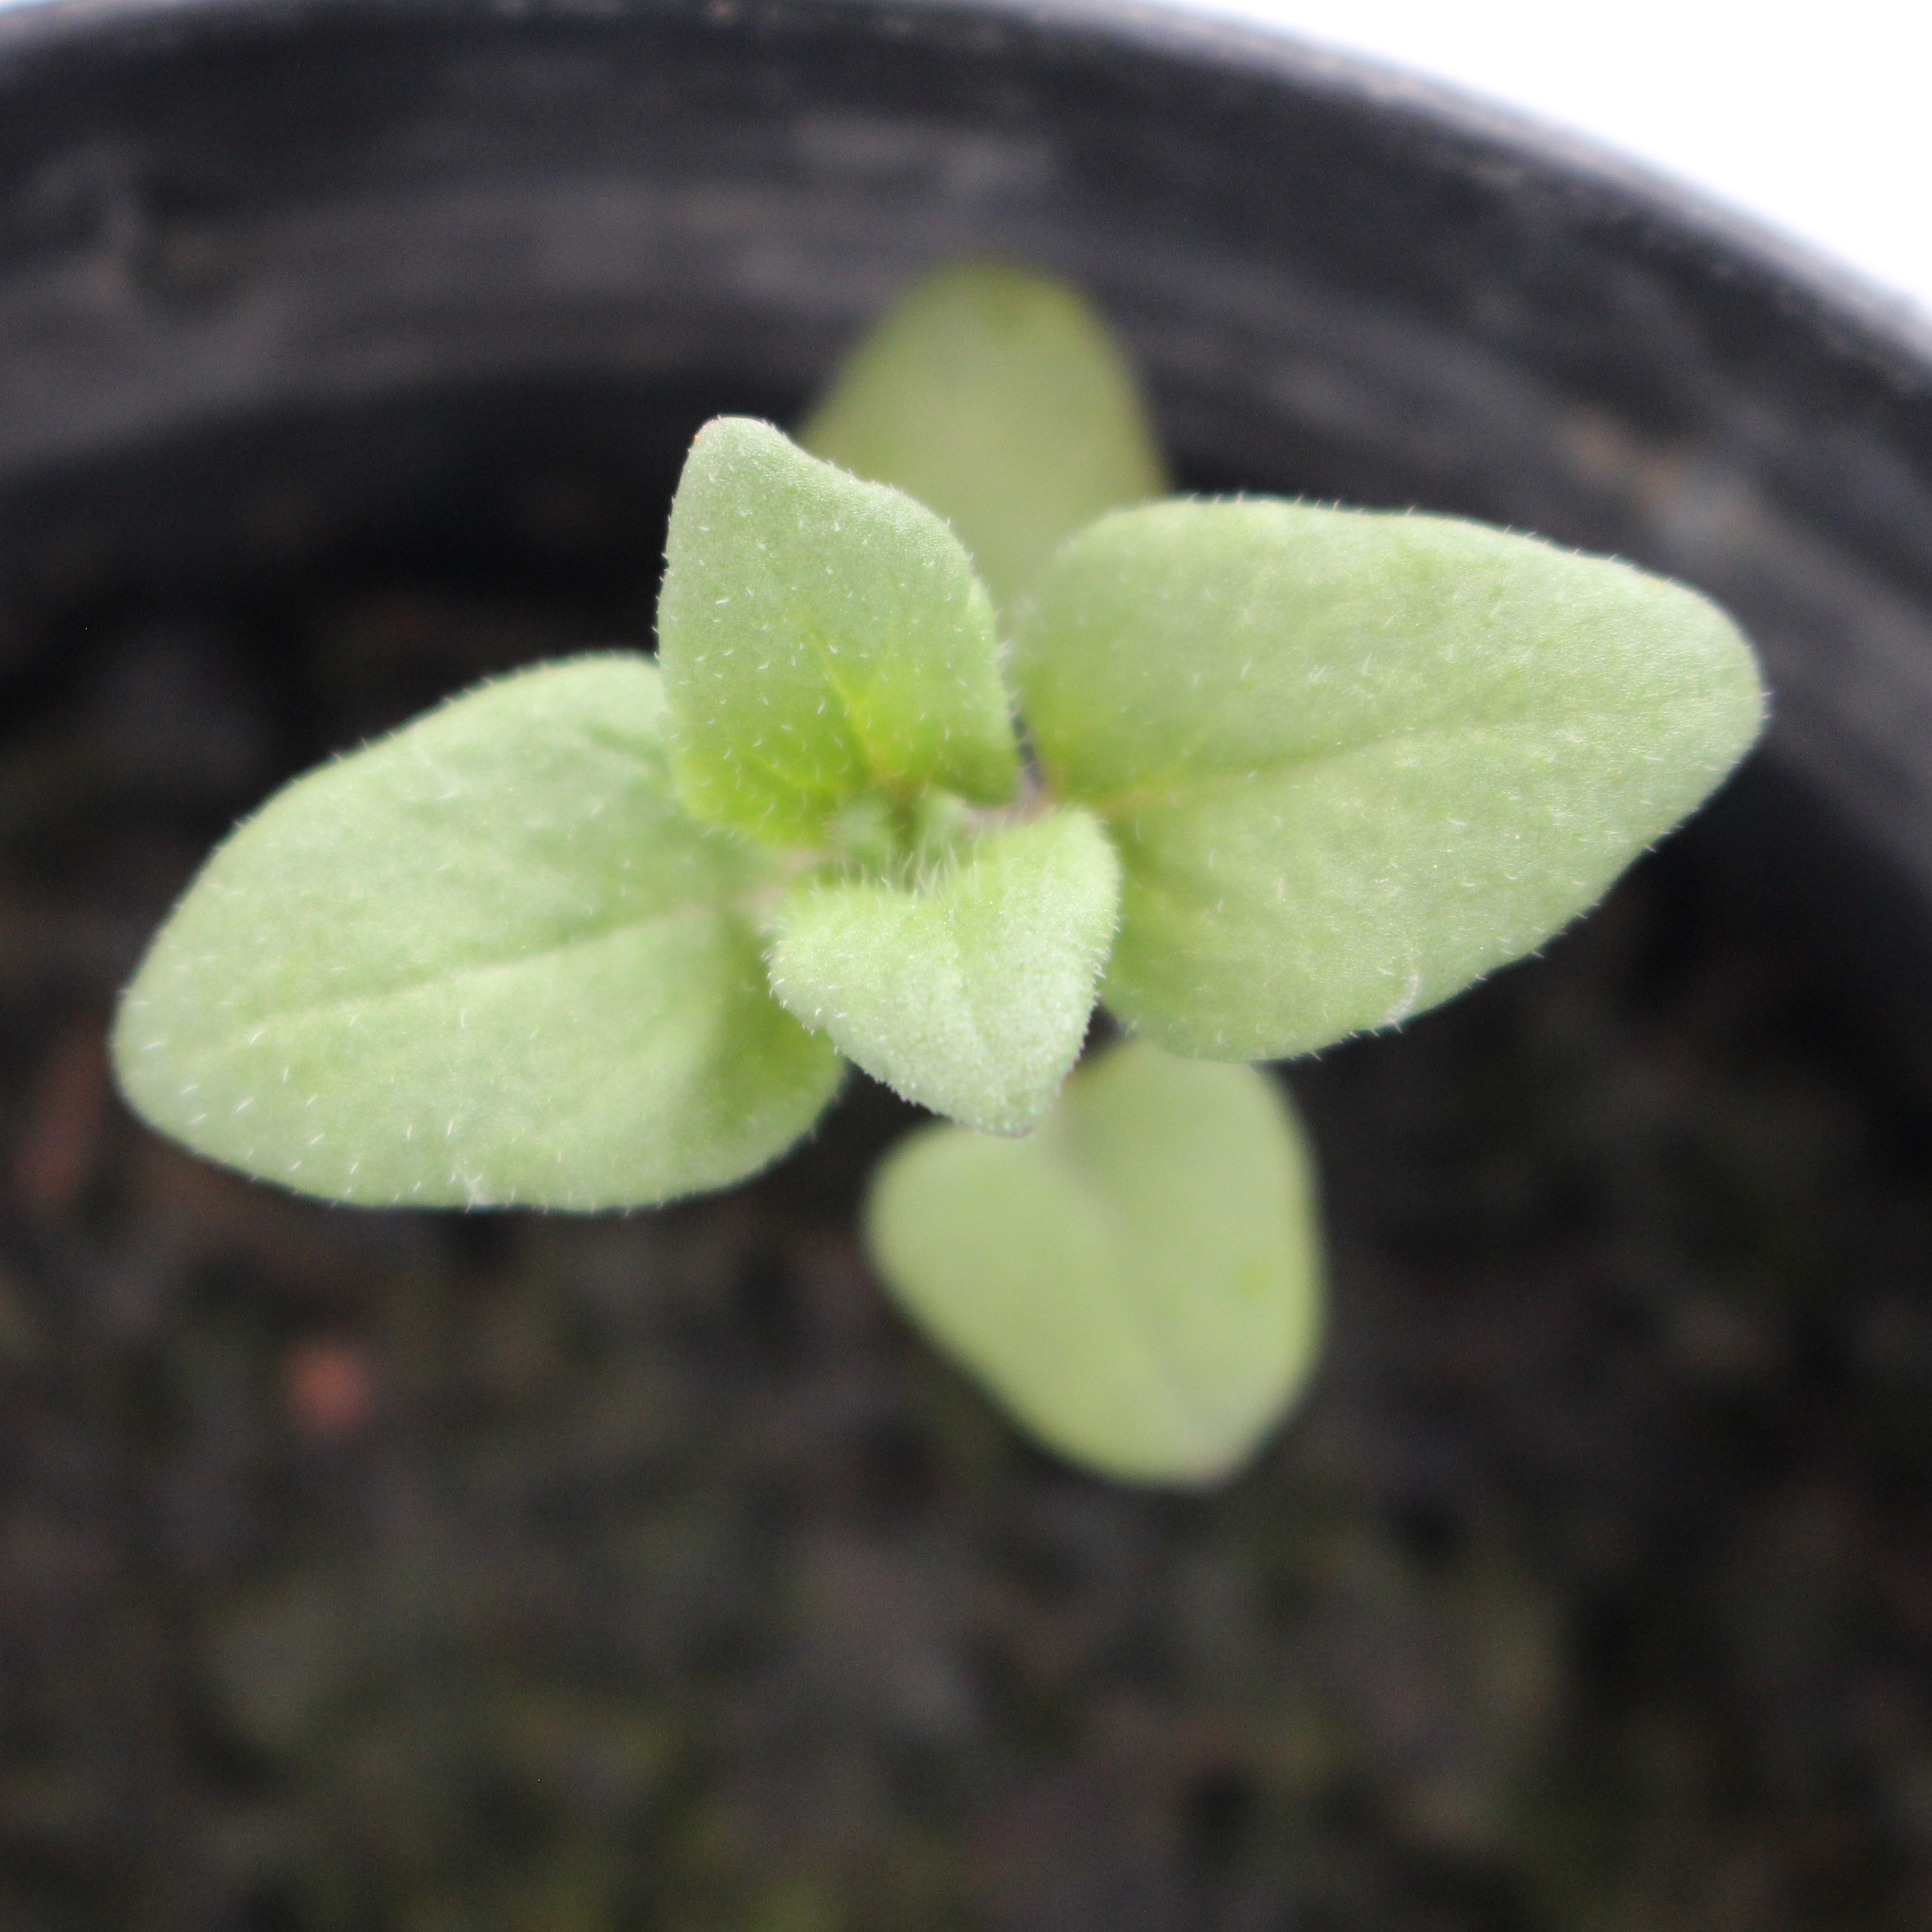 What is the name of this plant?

Veronica persica
